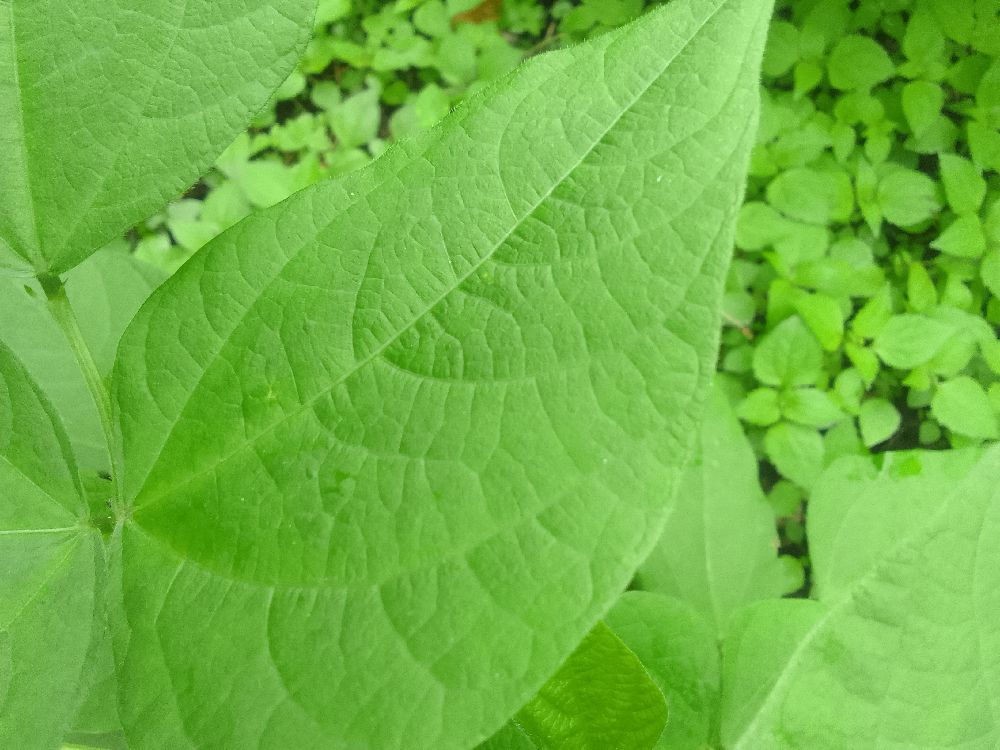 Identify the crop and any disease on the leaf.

common bean, healthy
